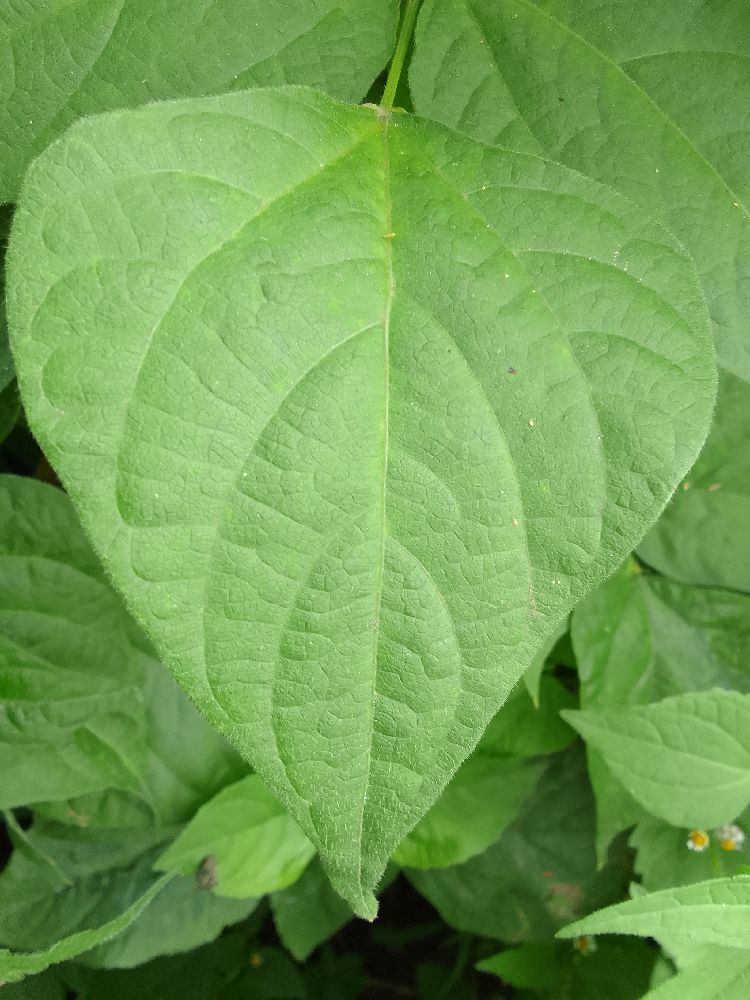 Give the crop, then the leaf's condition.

common bean, healthy
